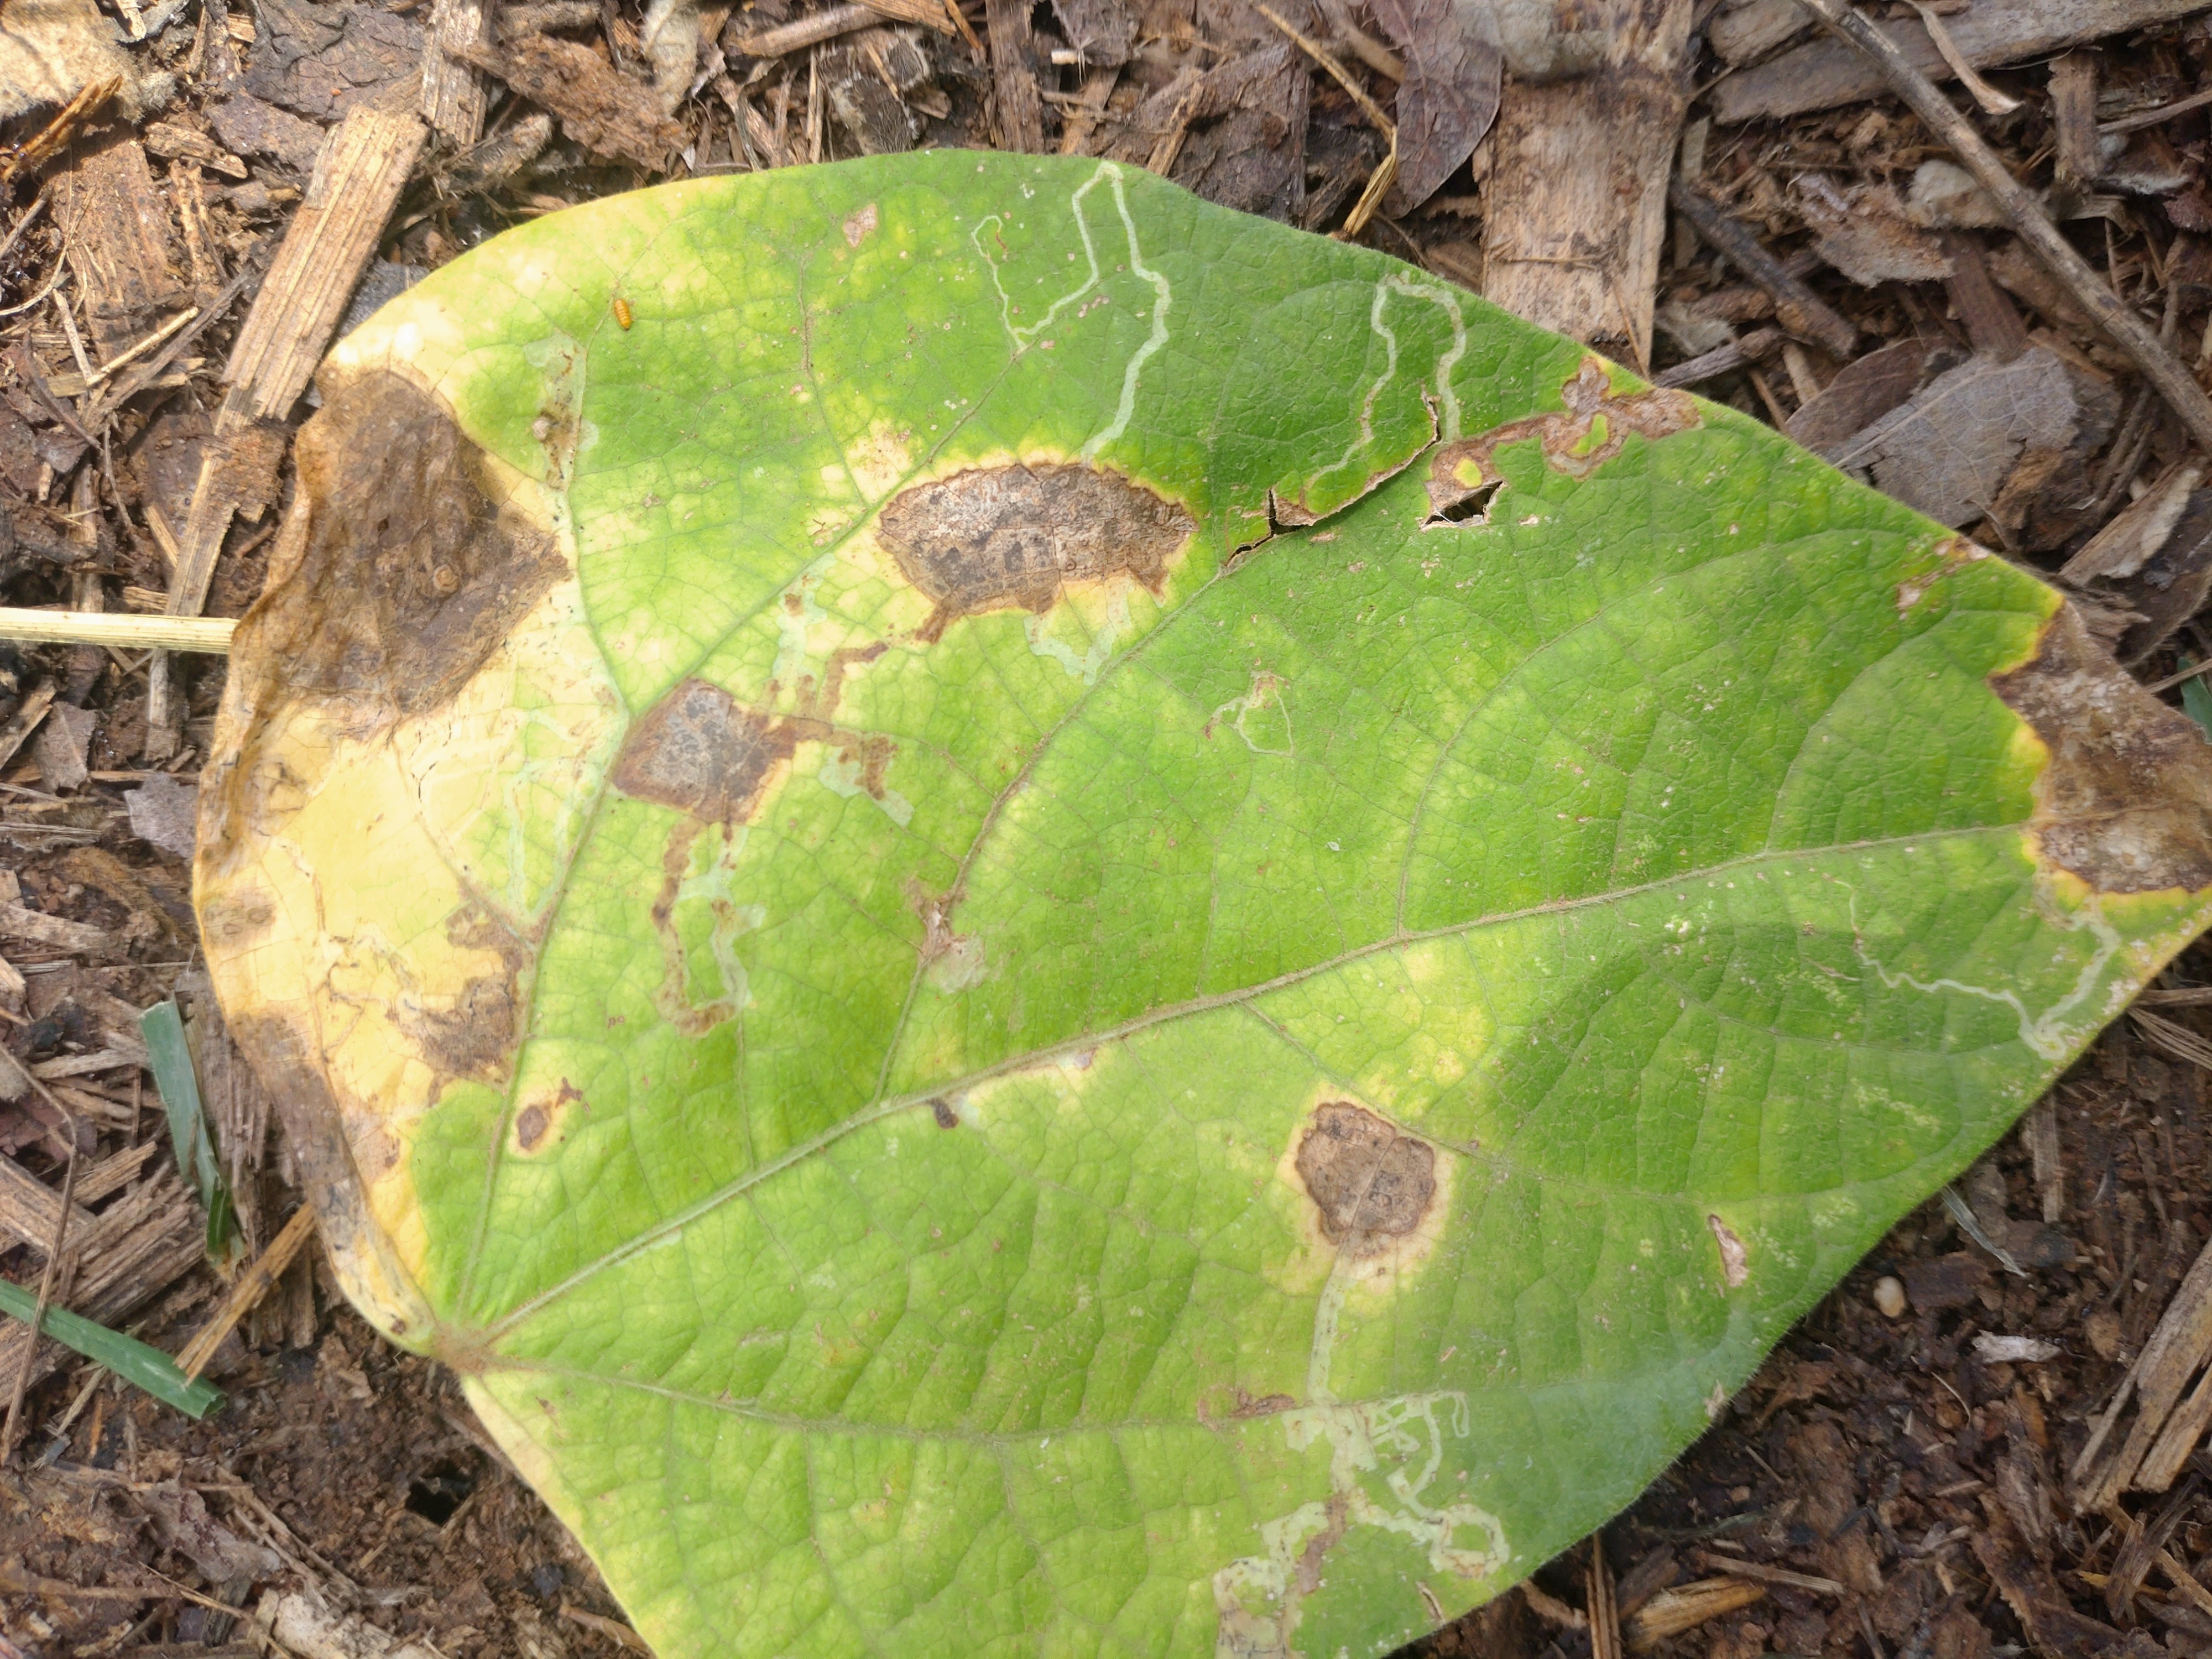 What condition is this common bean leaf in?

anthracnose
